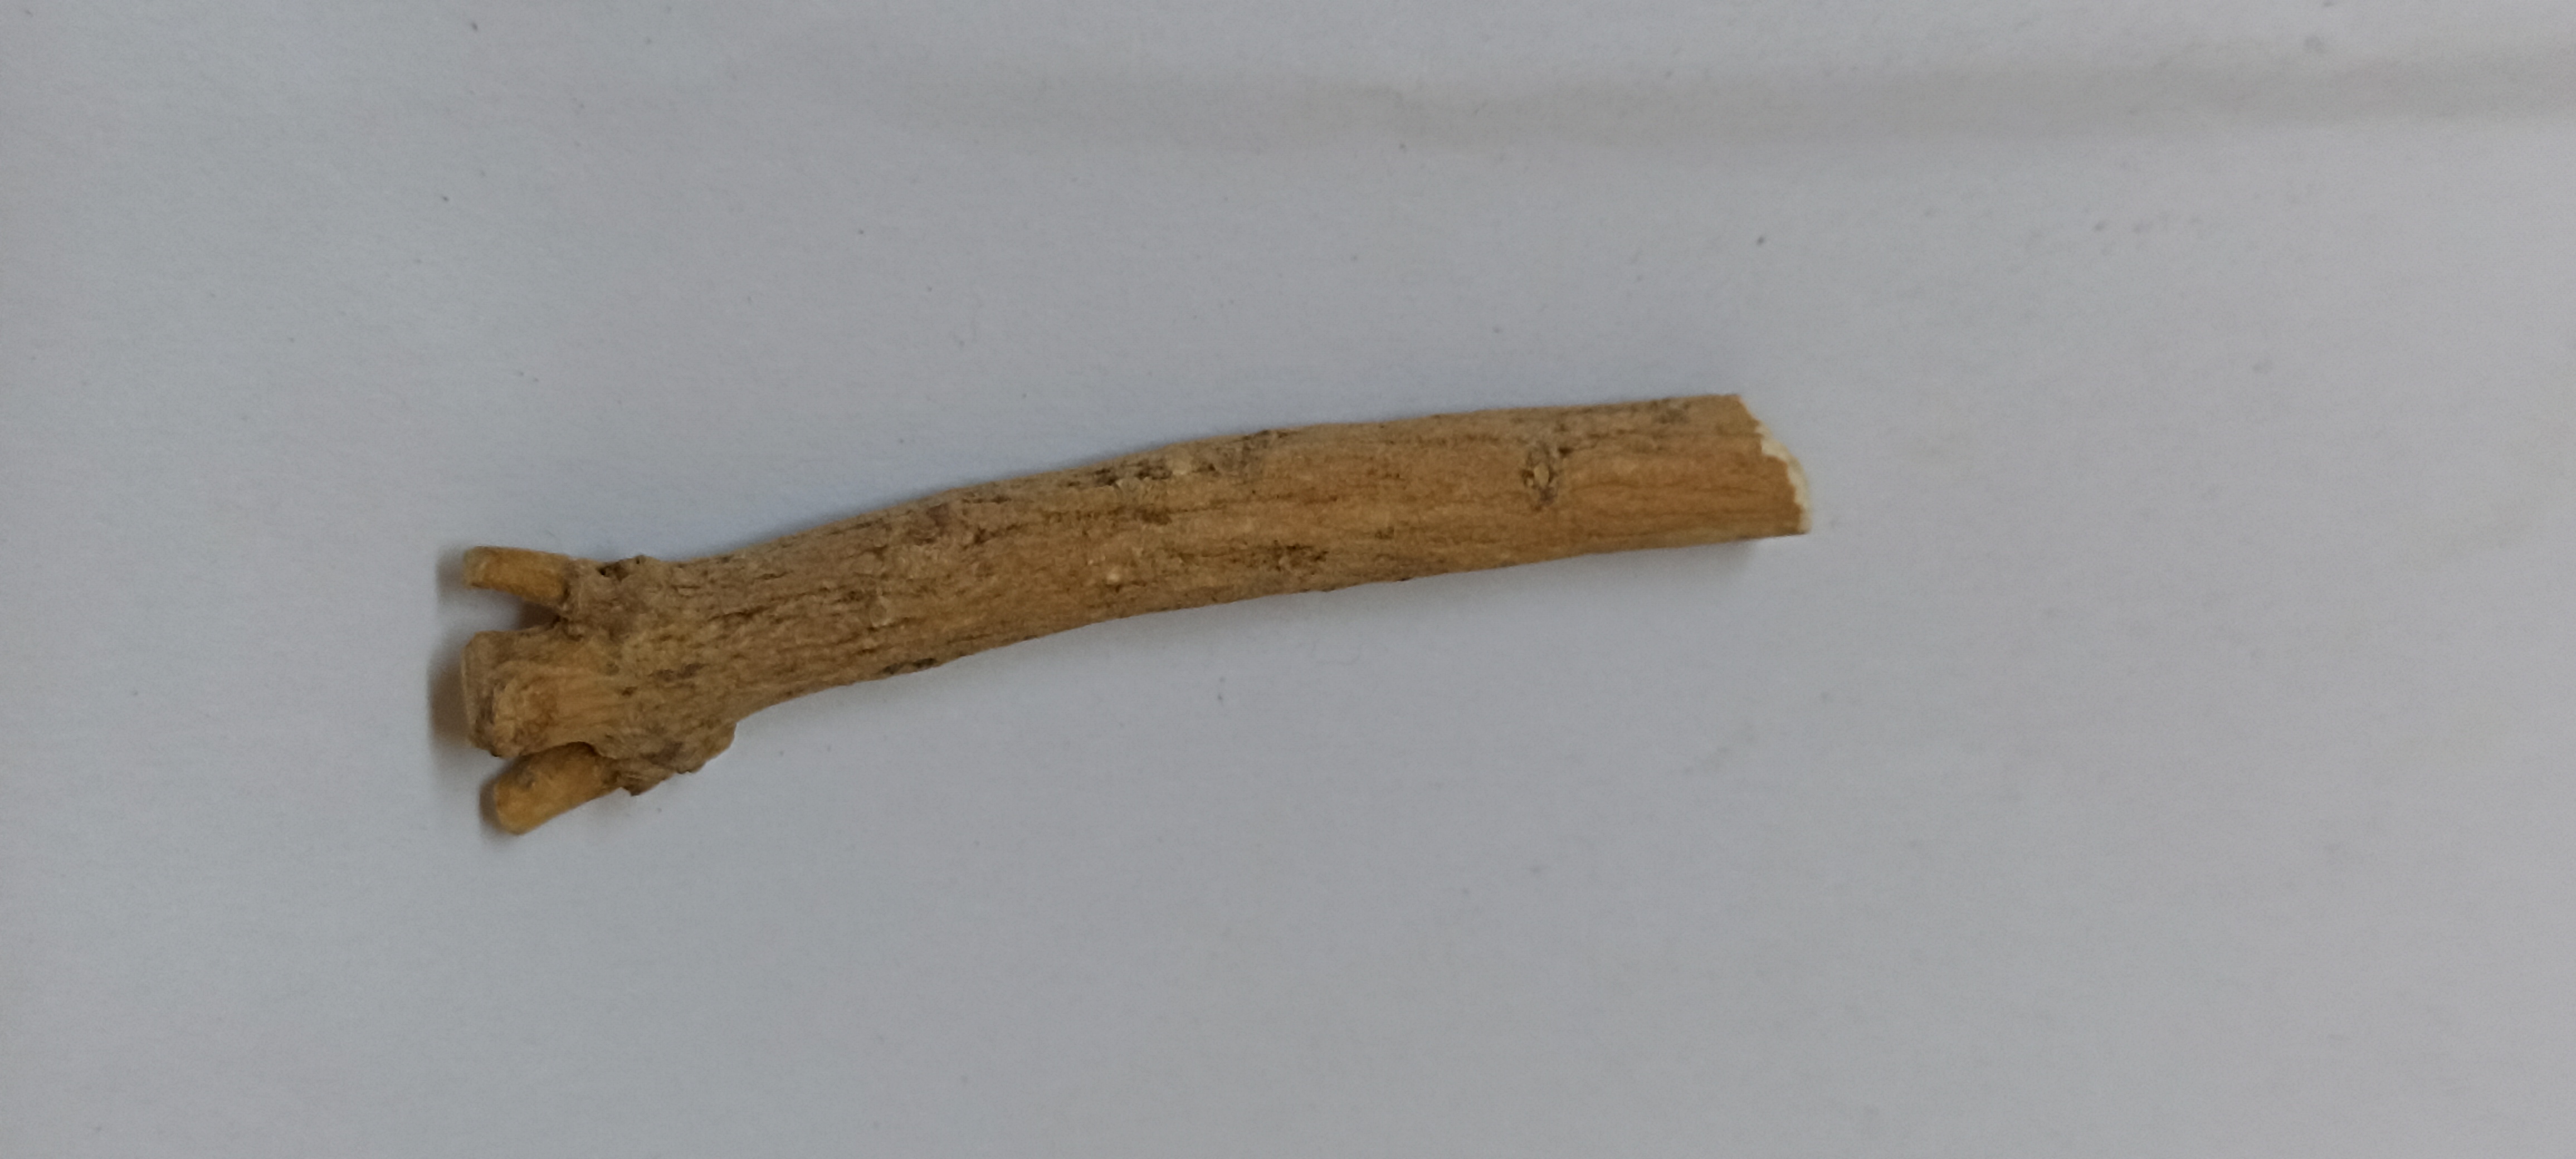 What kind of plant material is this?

ashwagandha
